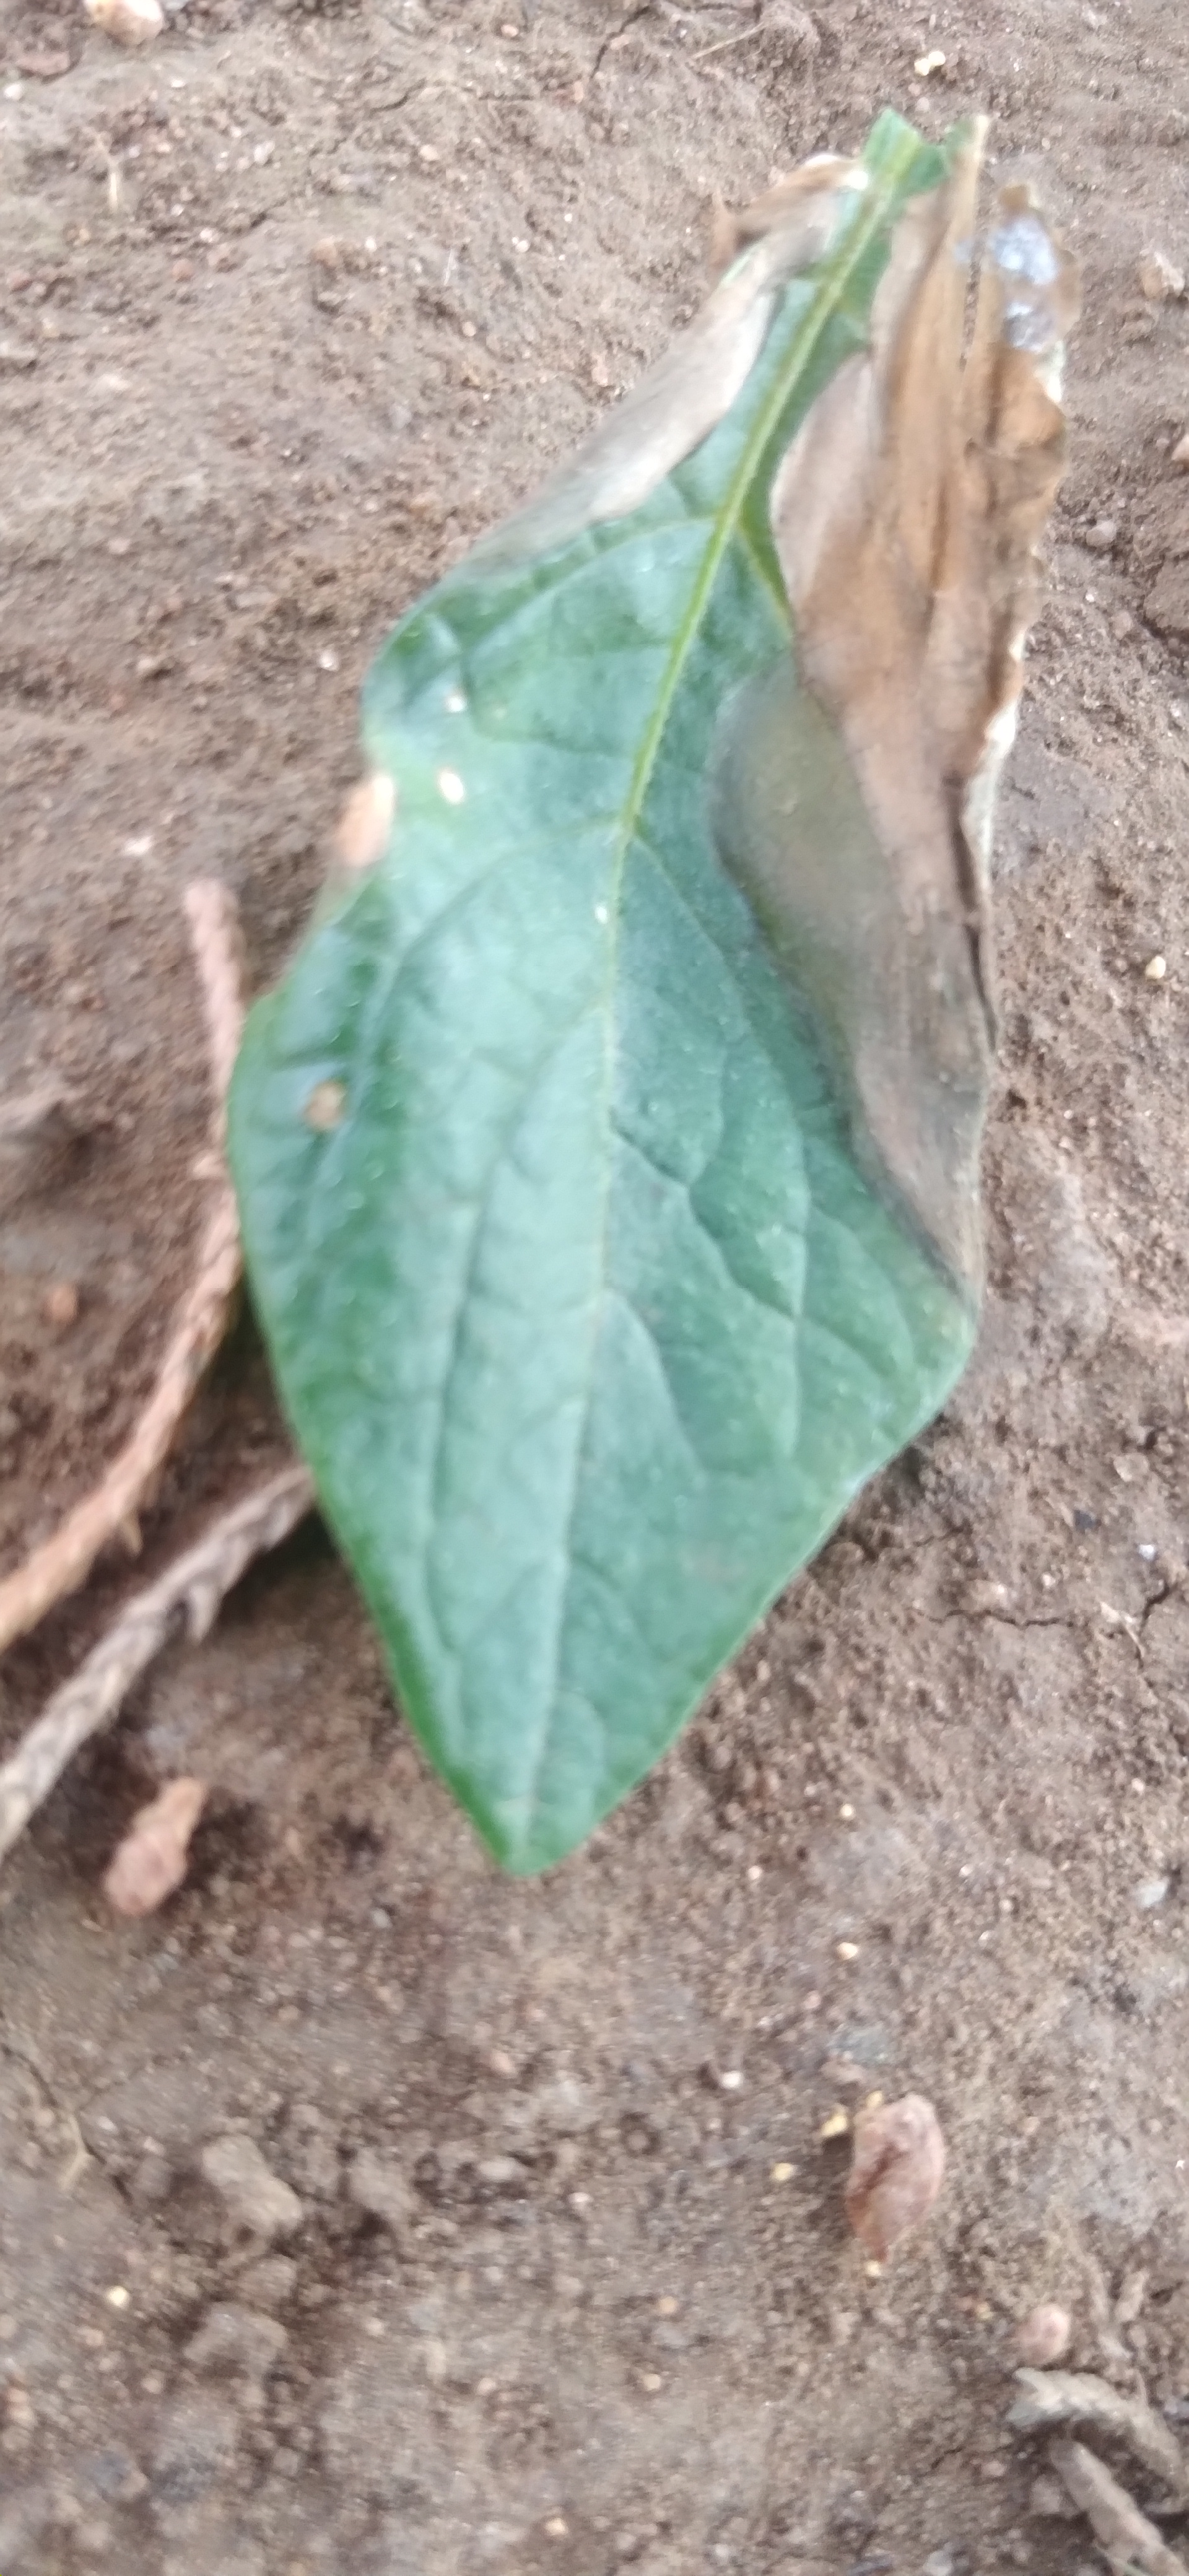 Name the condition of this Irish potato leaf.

early blight
